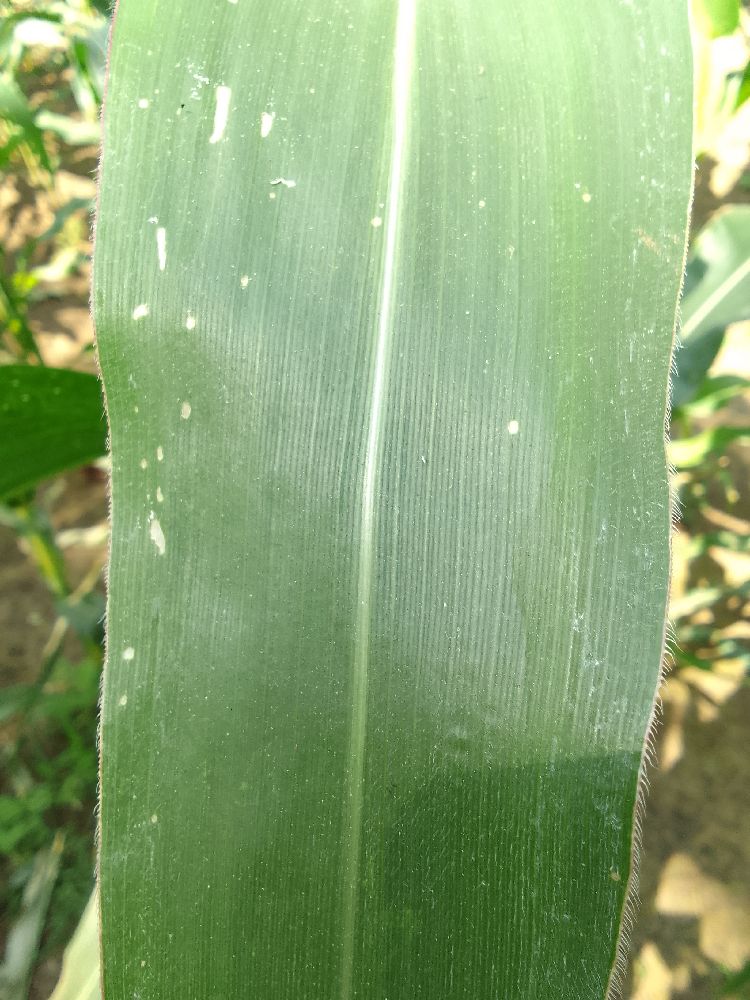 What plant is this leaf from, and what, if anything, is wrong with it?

maize, healthy
